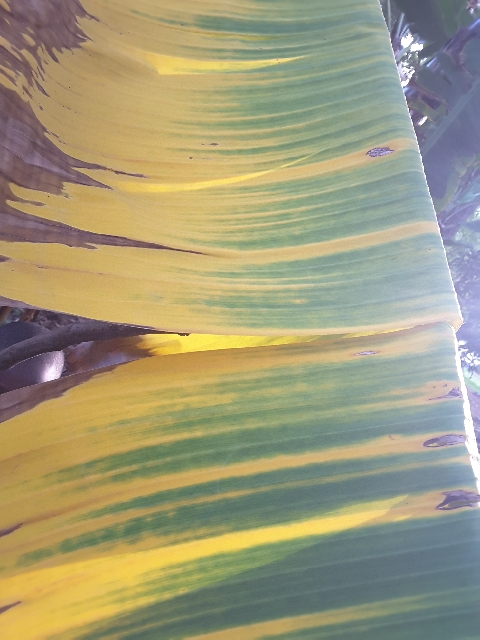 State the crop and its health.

banana, fusarium wilt race 1
